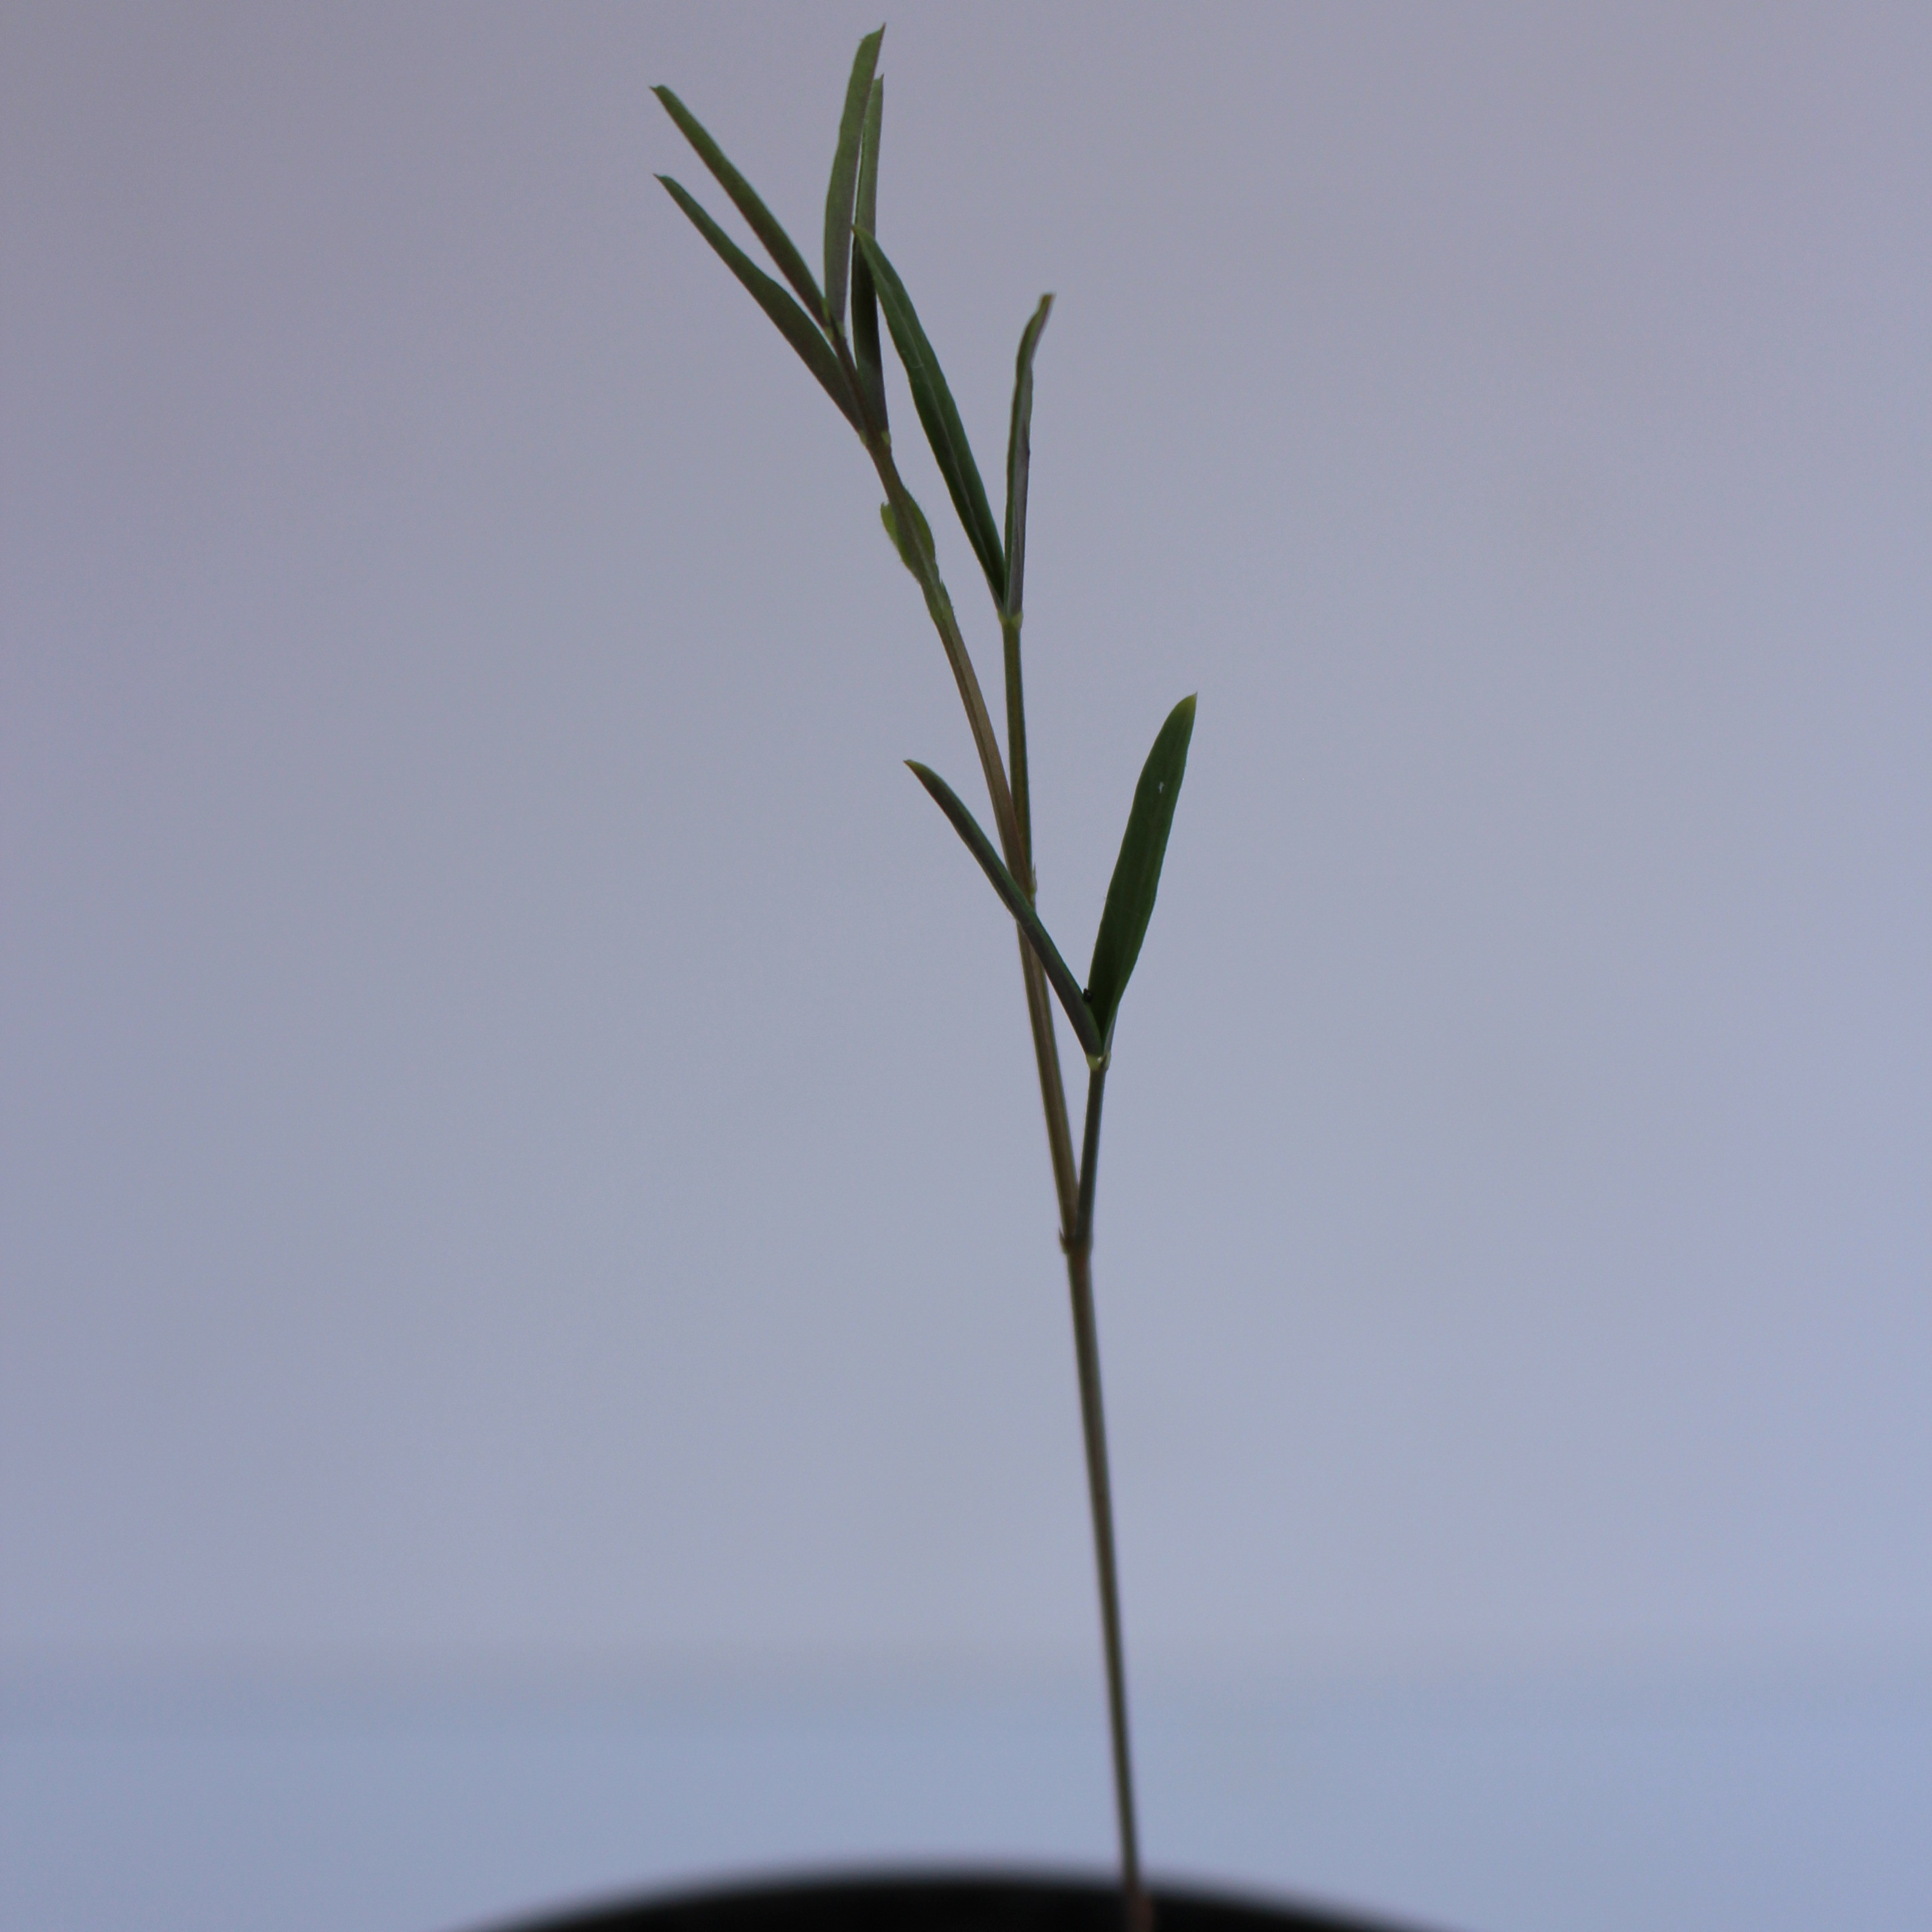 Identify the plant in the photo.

Vicia sativa
